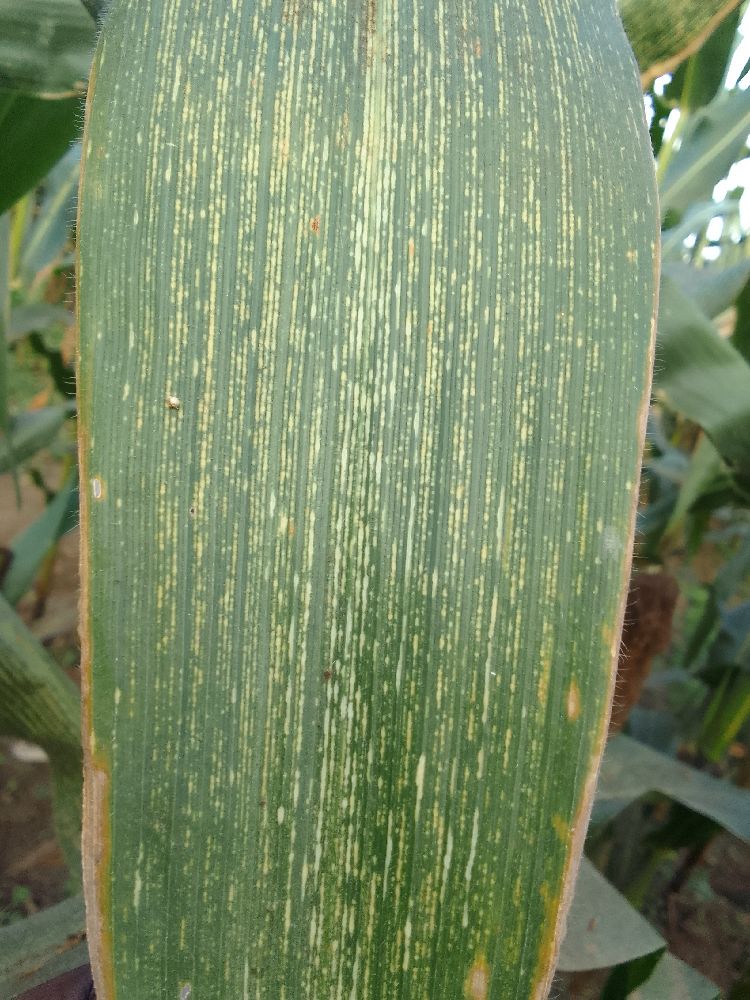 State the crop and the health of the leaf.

maize, maize streak virus
